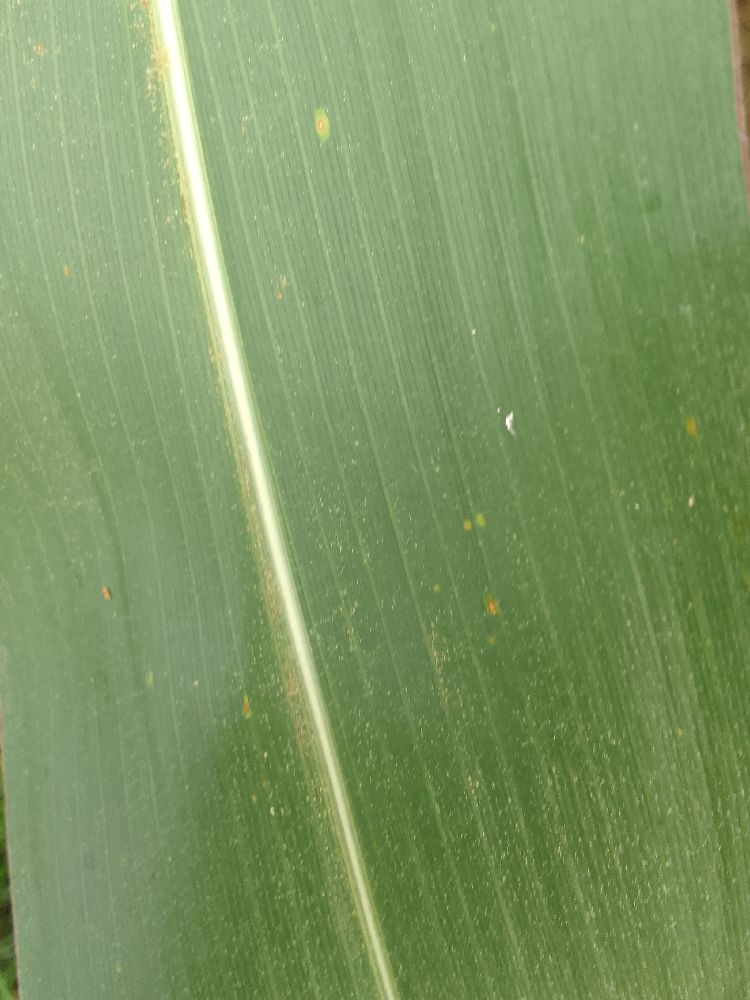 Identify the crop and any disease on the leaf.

maize, healthy
